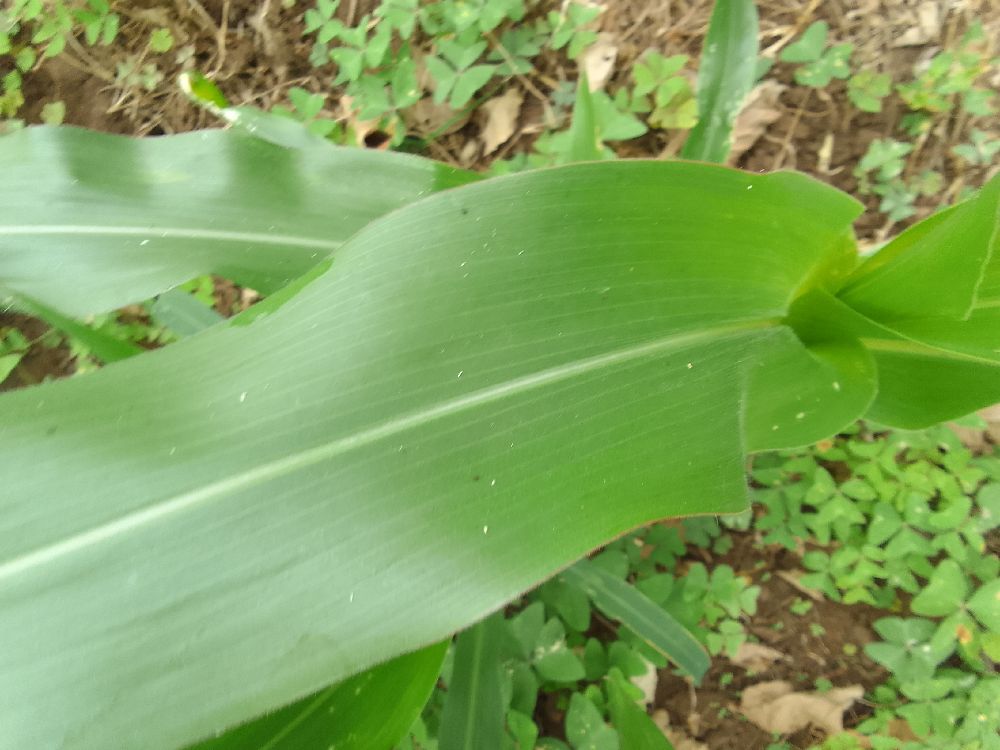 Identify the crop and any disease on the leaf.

maize, healthy
